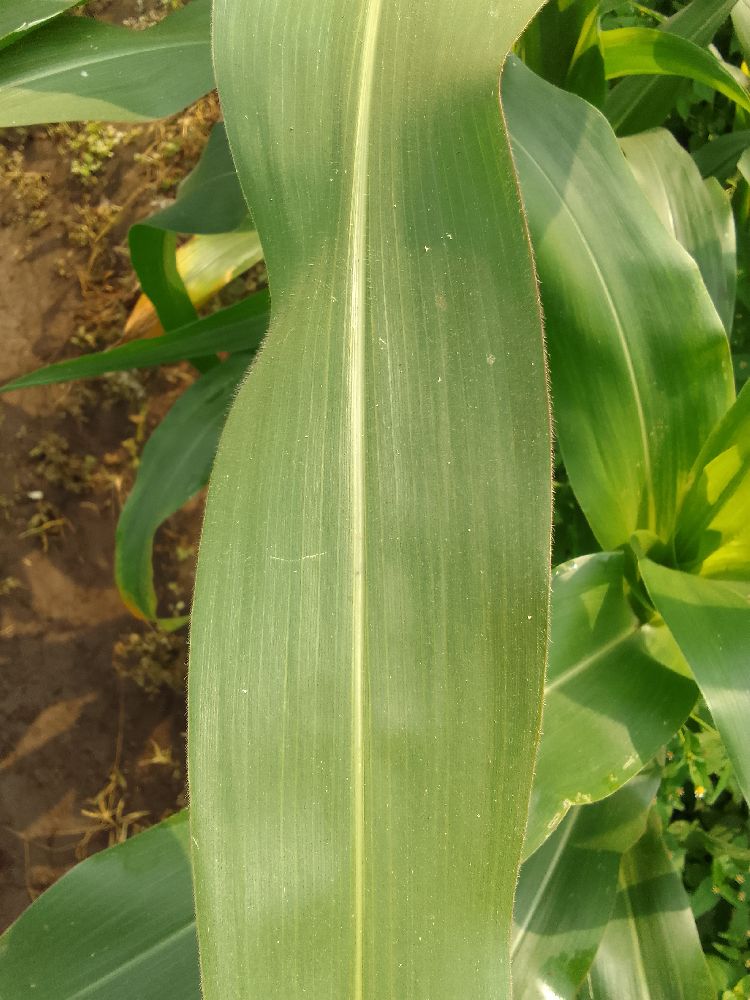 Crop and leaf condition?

maize, healthy
